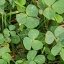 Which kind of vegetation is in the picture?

unstructured weed
